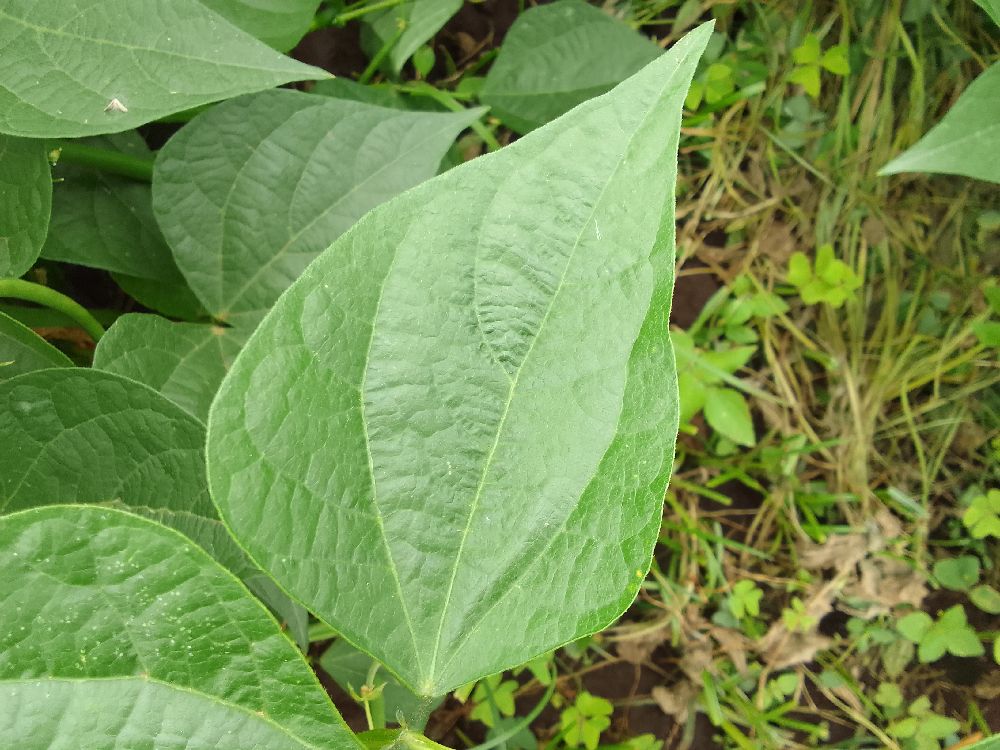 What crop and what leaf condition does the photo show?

common bean, healthy
